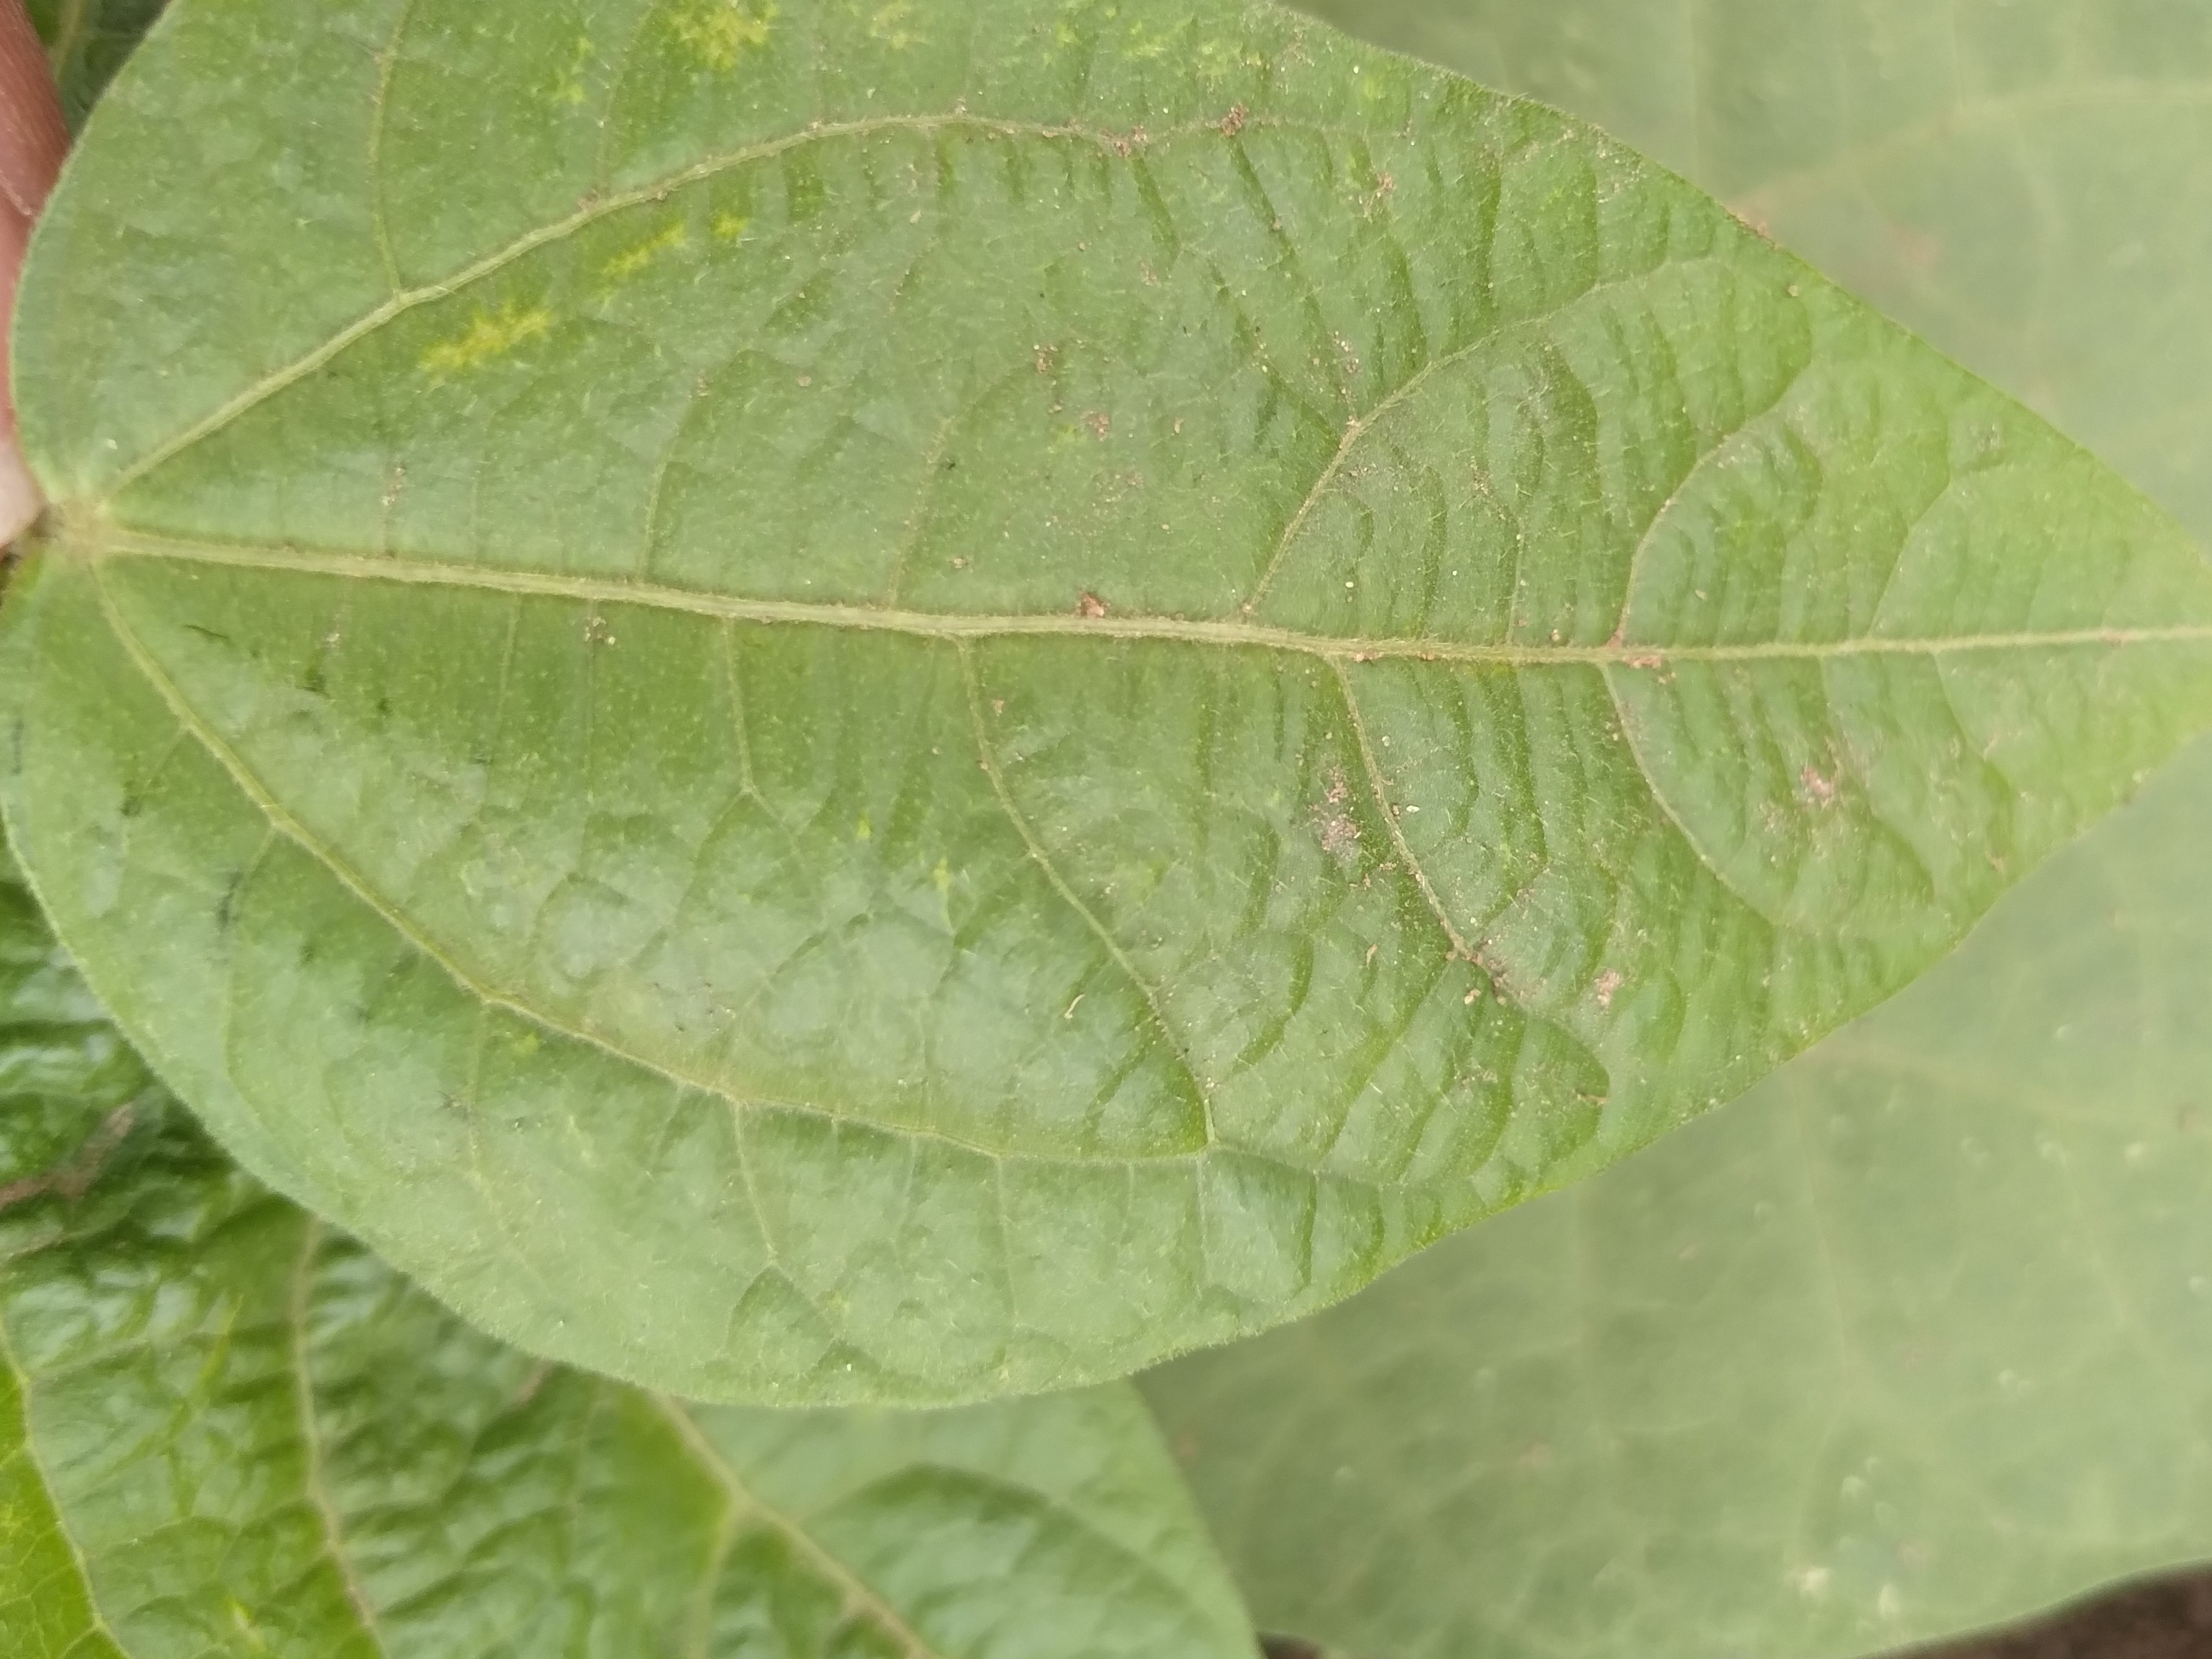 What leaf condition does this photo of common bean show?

healthy
